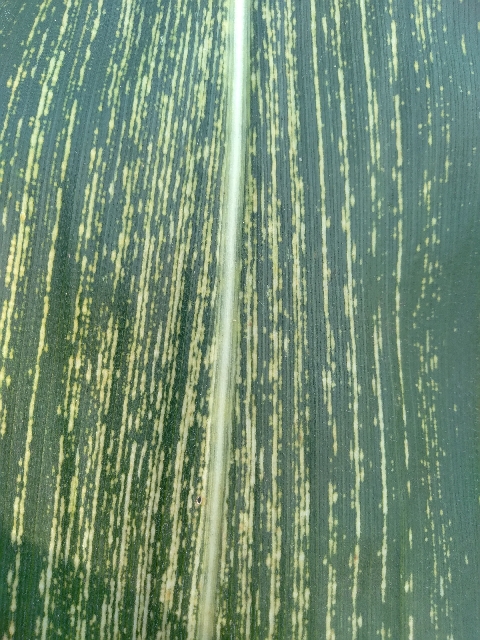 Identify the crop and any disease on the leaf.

maize, maize streak virus
